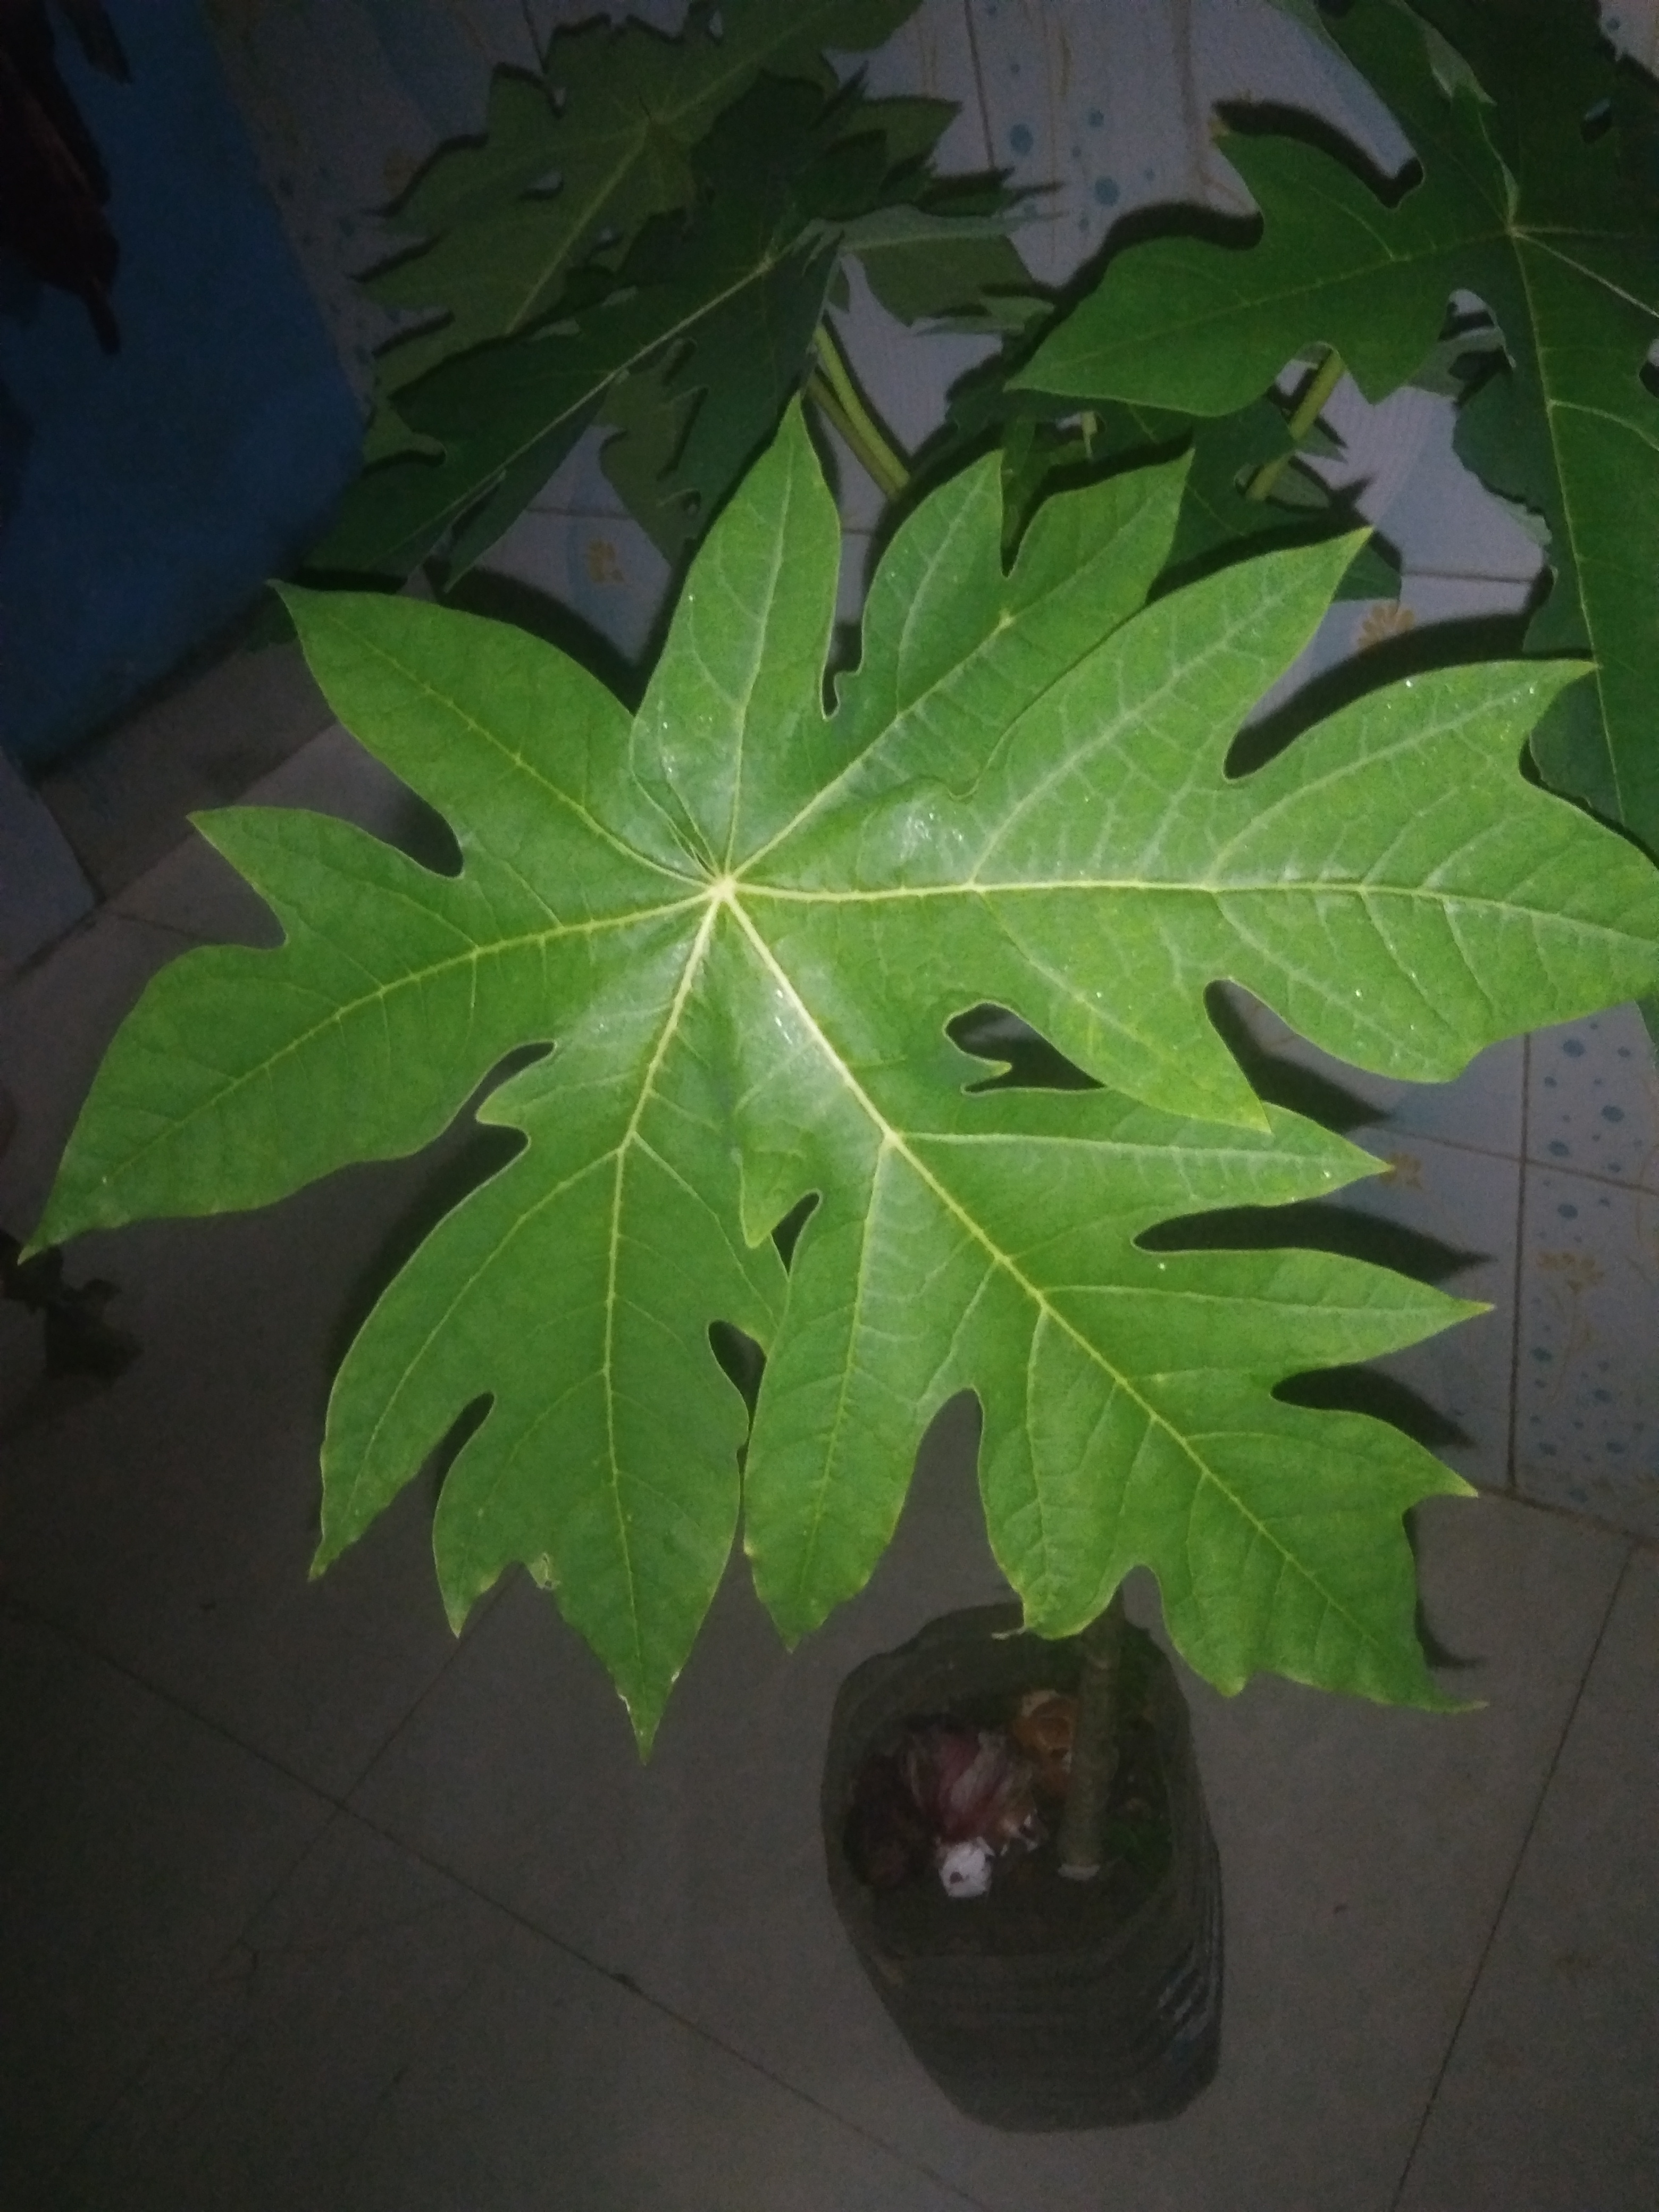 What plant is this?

papaya
